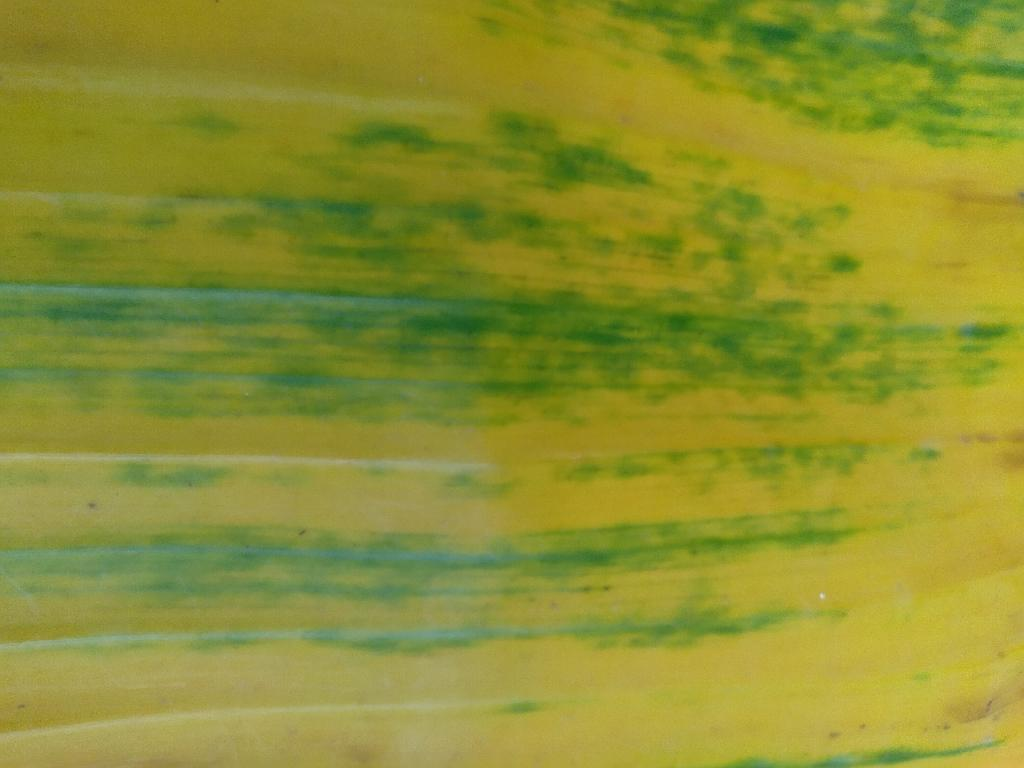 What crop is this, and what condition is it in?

banana, fusarium wilt race 1
